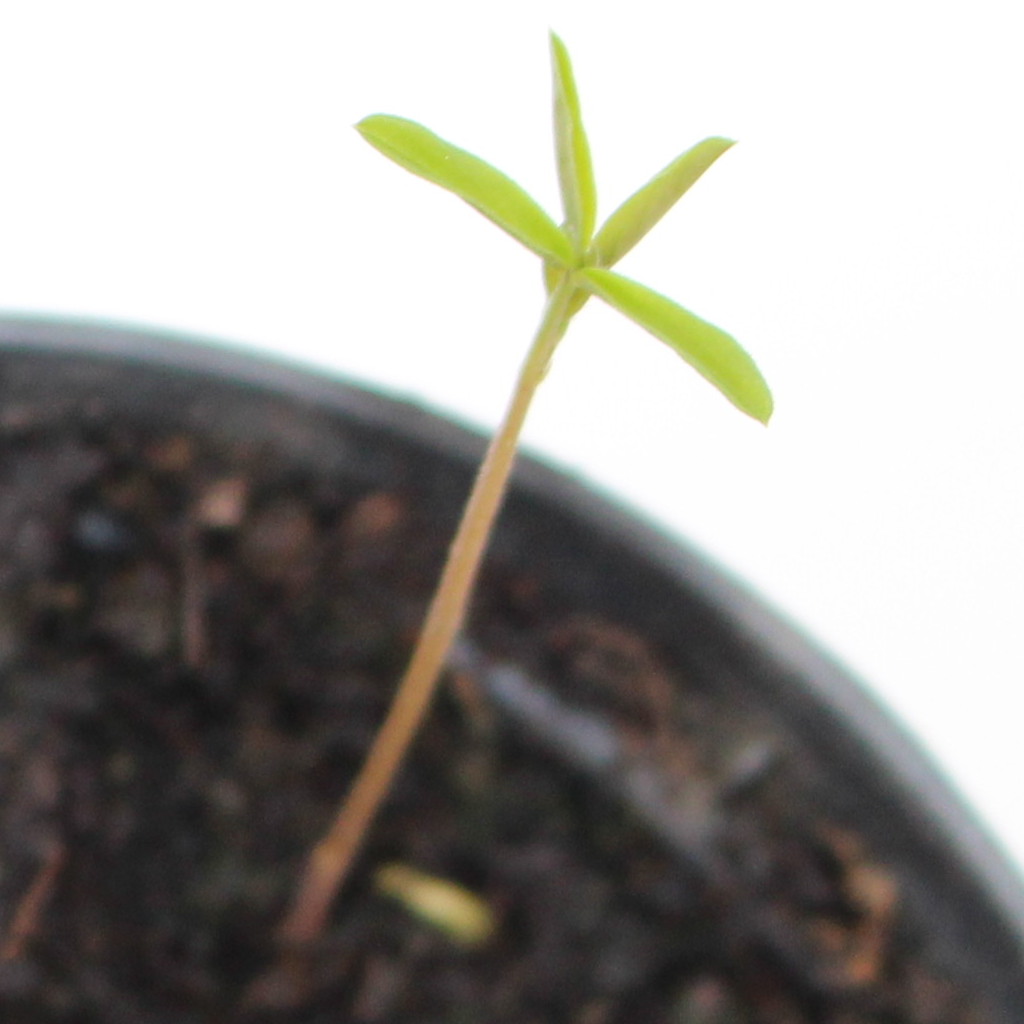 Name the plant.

Vicia sativa
